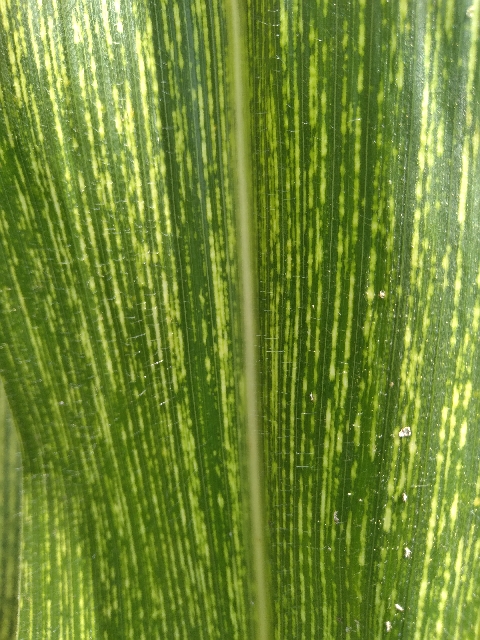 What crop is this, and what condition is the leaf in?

maize, maize streak virus
